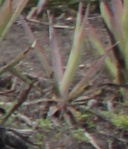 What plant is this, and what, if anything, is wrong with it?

agave, sick
